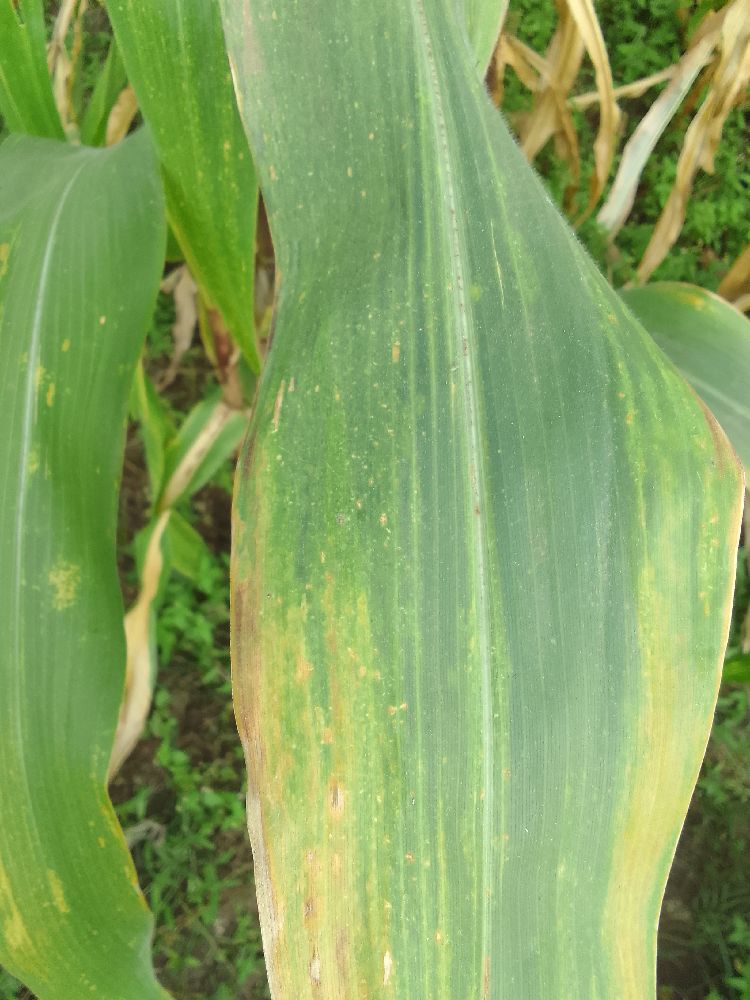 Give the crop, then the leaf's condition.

maize, maize lethal necrosis
